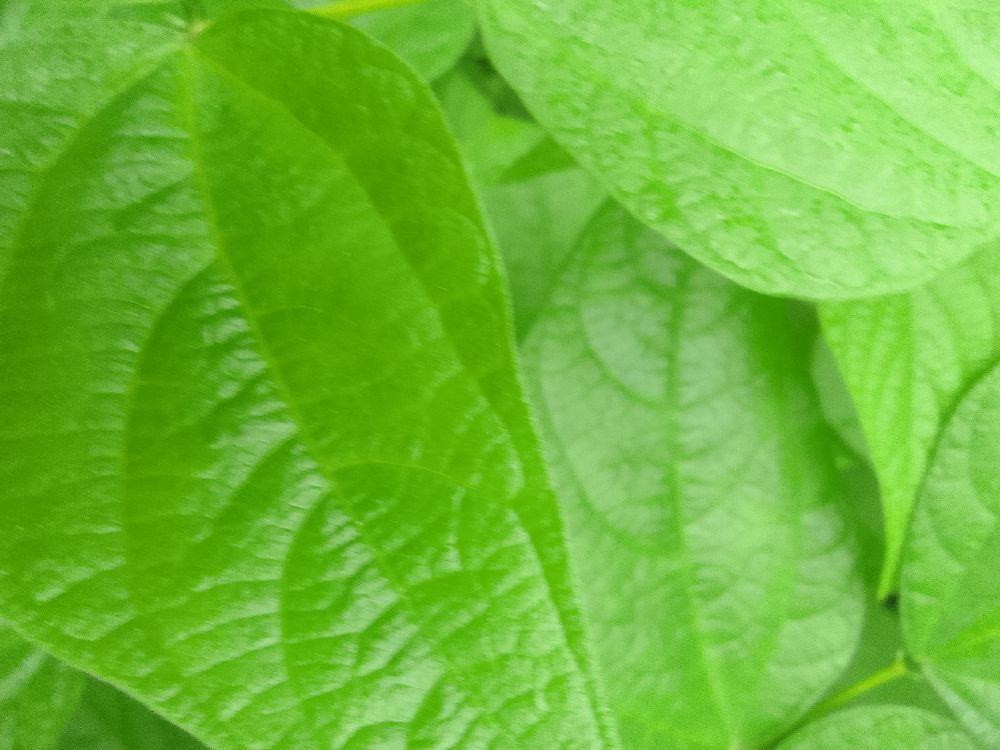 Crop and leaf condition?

common bean, healthy
